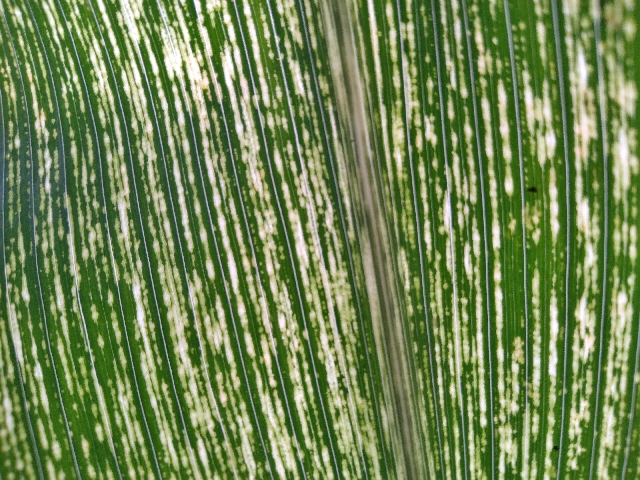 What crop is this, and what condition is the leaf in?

maize, maize streak virus
